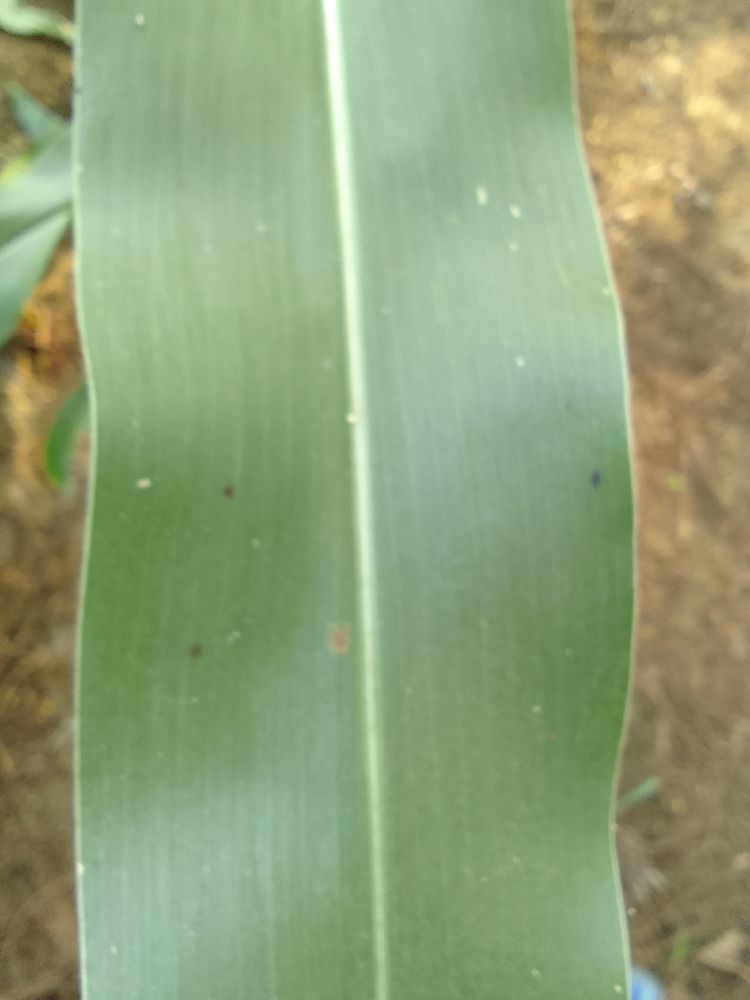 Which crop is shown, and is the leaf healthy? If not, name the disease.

maize, healthy
